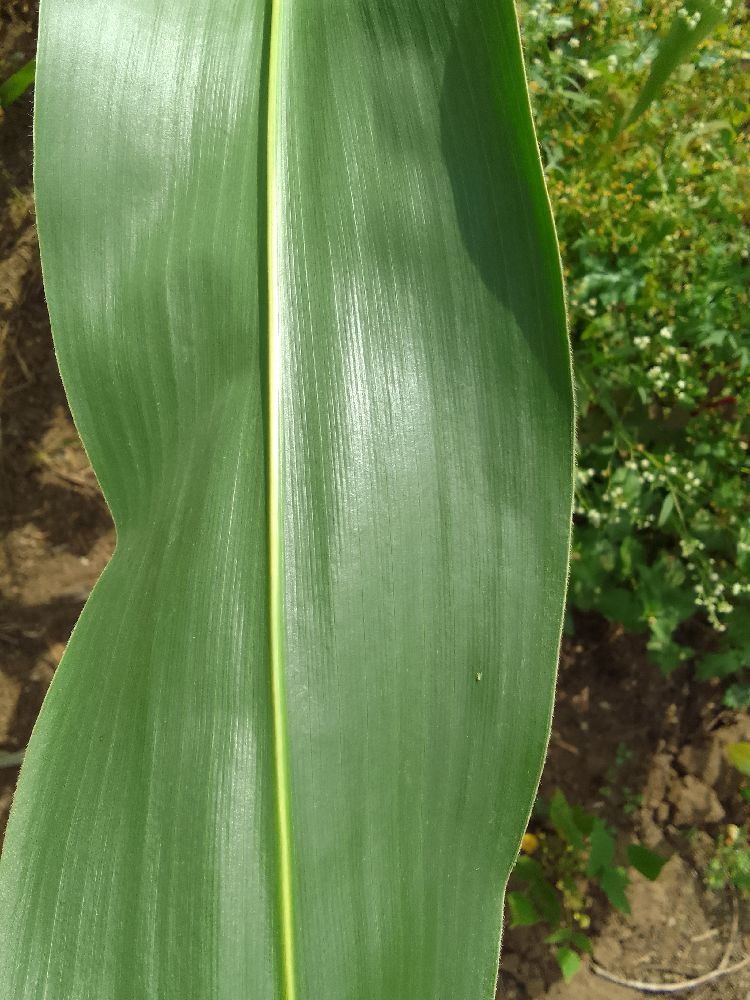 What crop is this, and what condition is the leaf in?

maize, healthy
